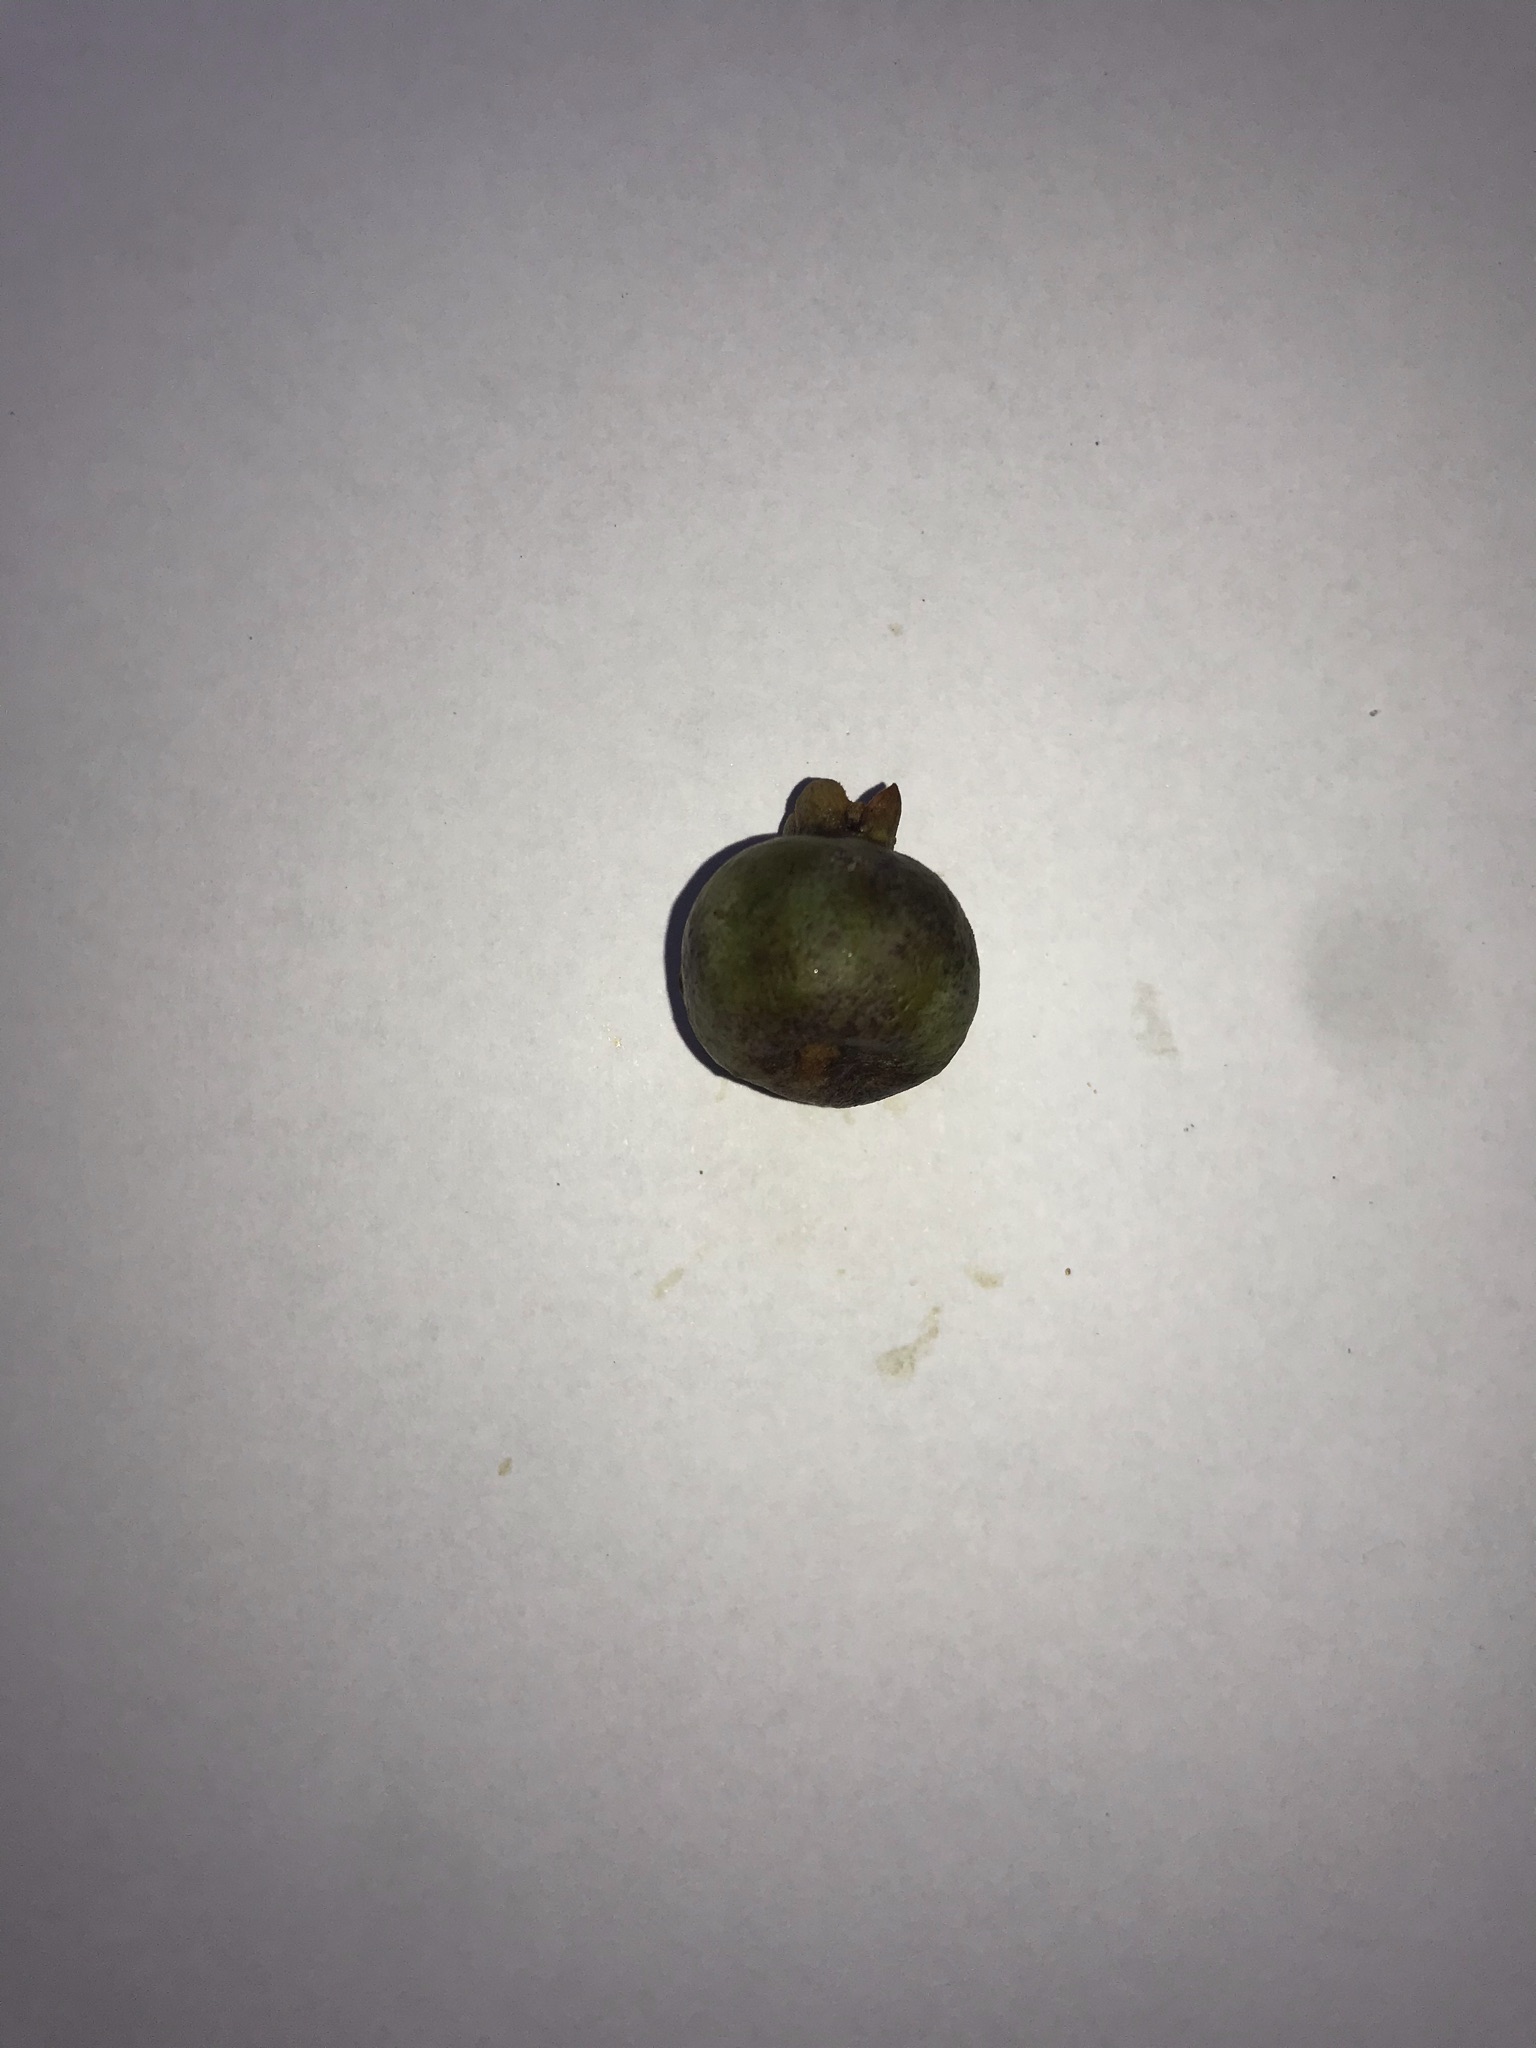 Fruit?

gabiroba
